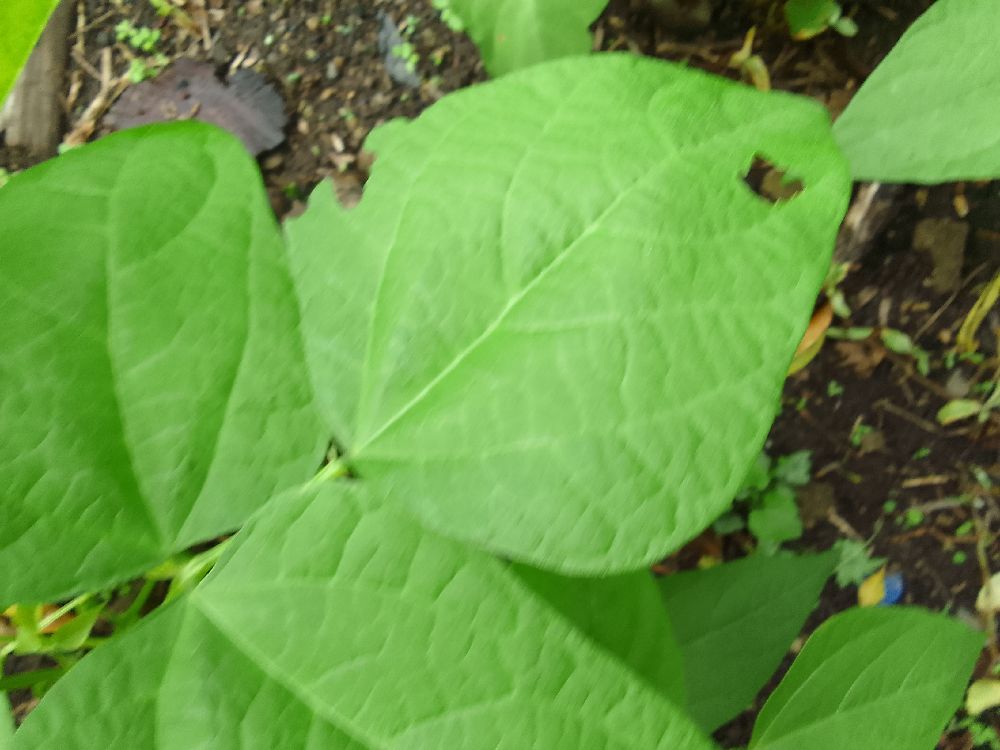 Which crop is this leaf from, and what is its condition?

common bean, healthy
